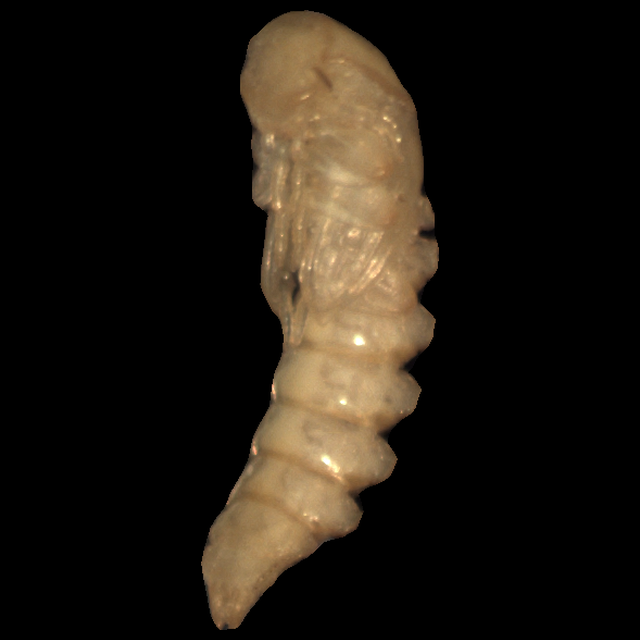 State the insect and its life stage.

mealworm pupa
